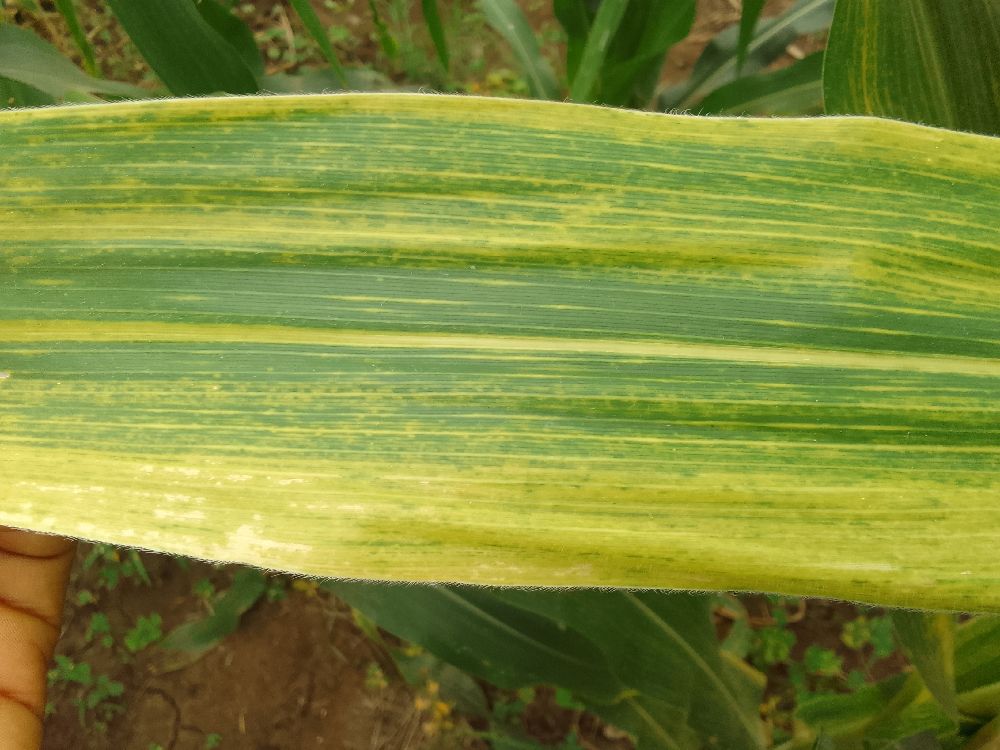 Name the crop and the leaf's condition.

maize, maize lethal necrosis
